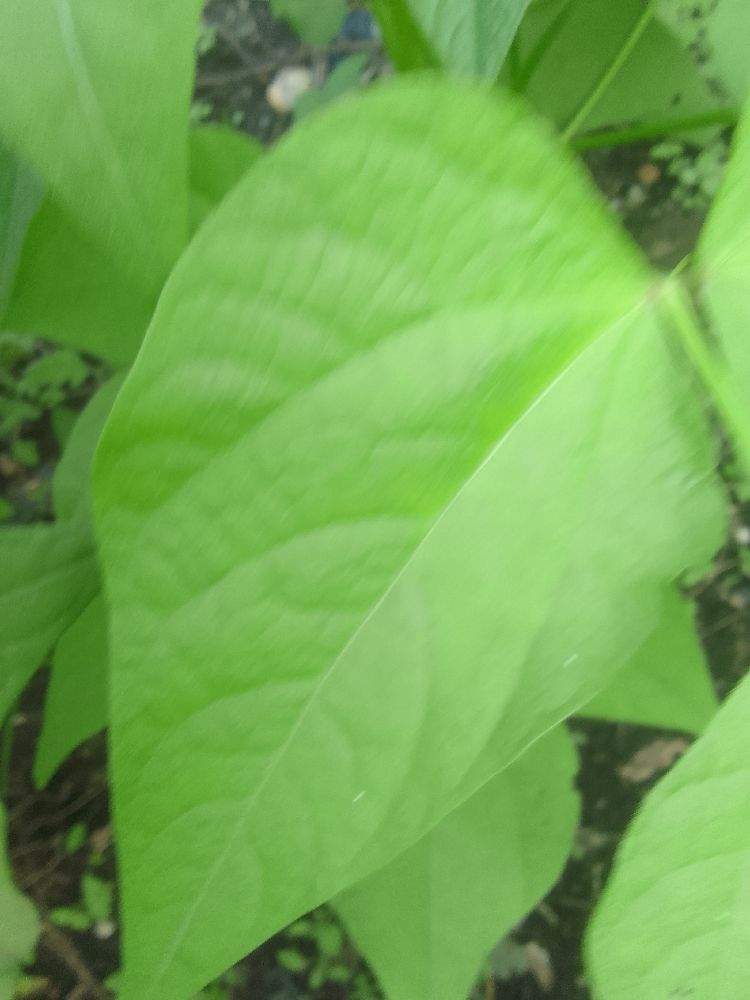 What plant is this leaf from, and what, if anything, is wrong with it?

common bean, healthy
